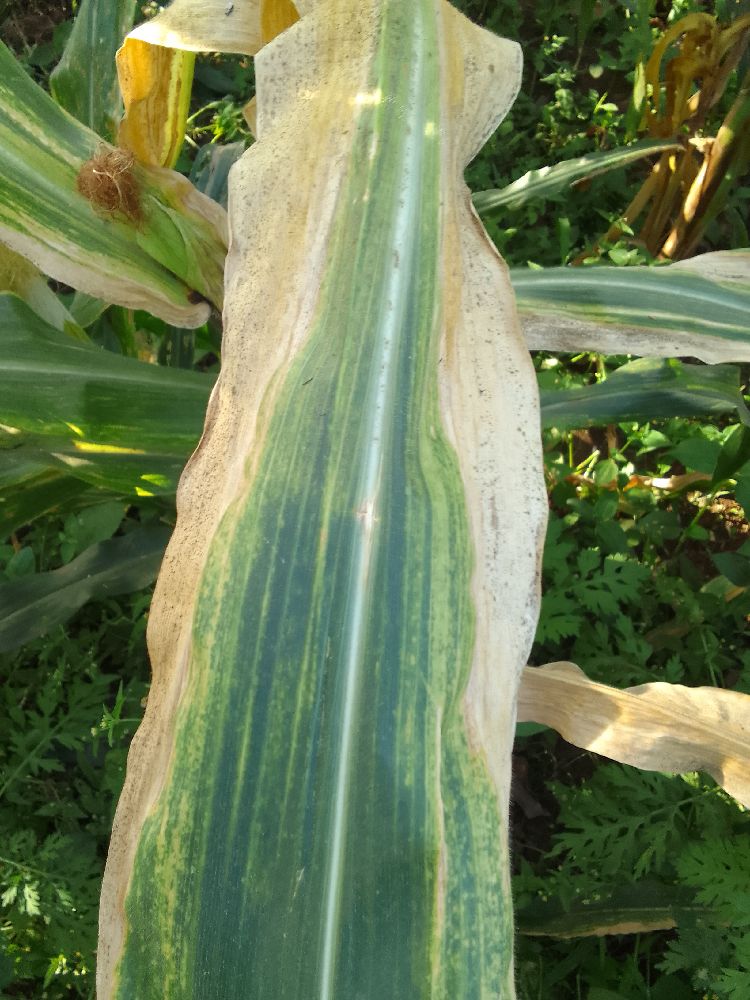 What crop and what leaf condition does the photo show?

maize, maize lethal necrosis
